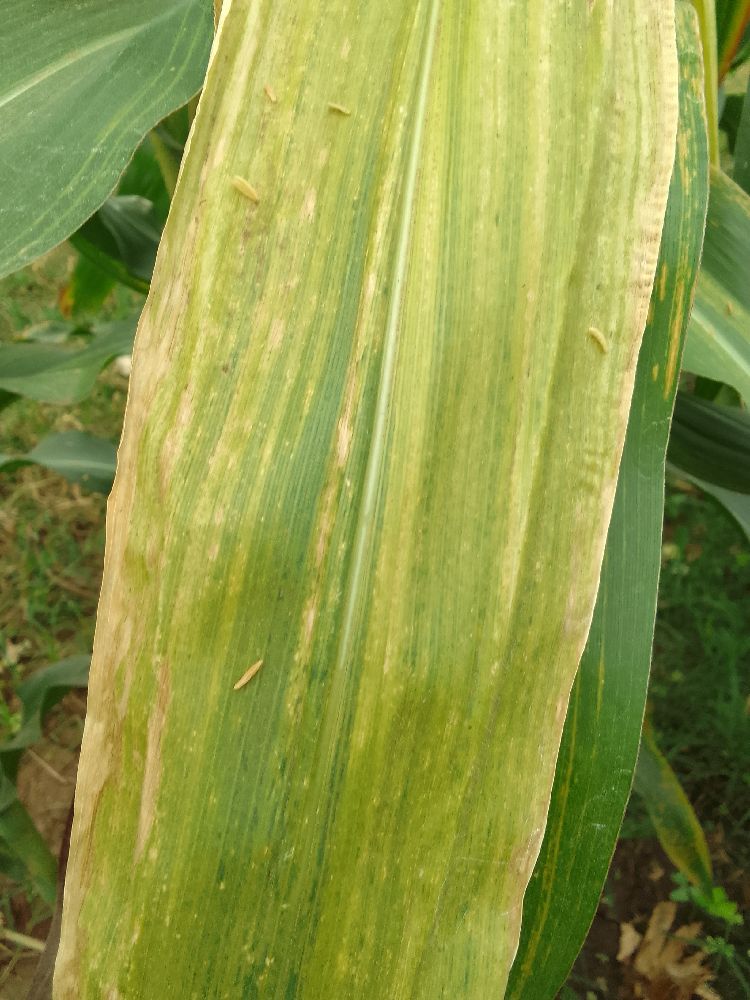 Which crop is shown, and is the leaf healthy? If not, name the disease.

maize, maize lethal necrosis
